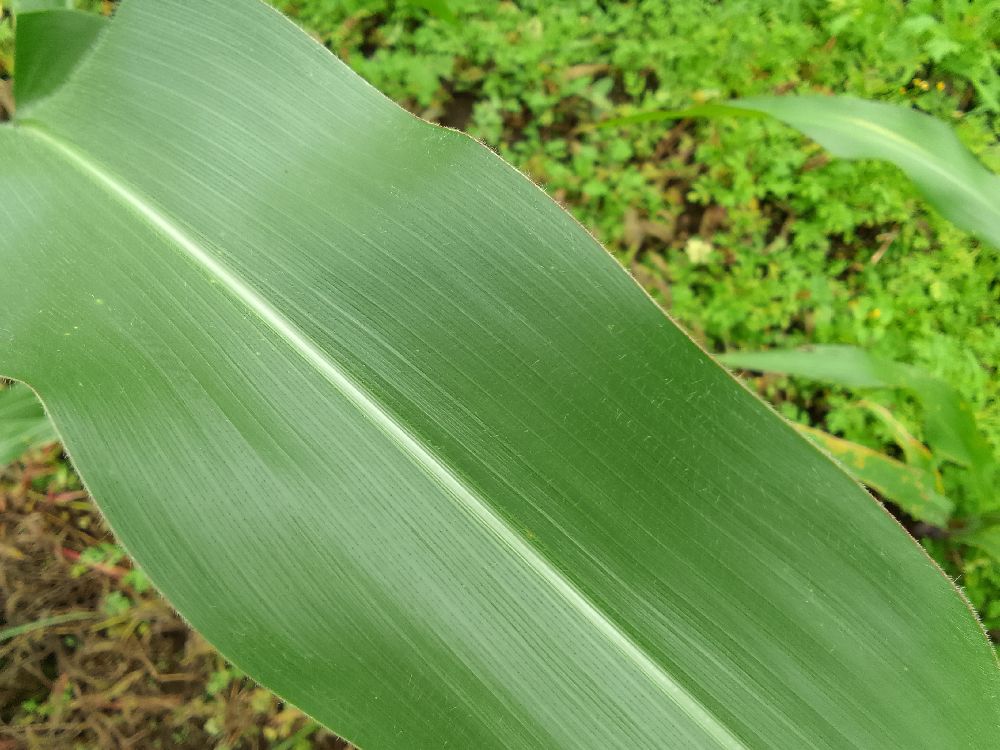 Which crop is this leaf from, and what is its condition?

maize, healthy
